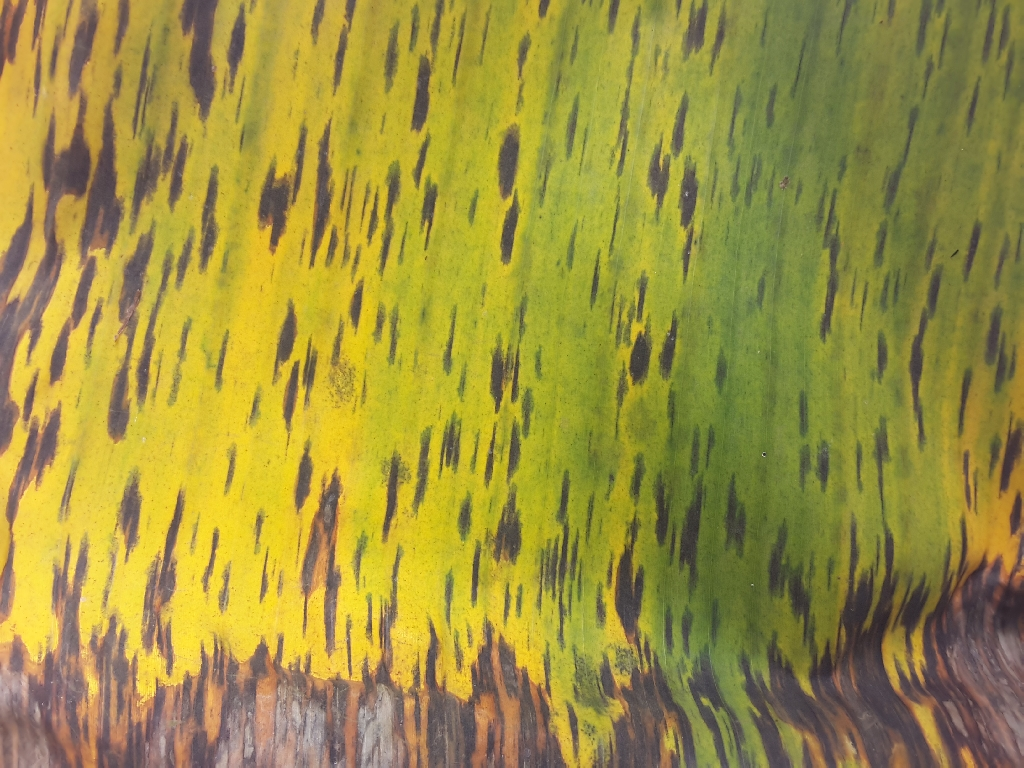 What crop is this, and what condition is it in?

banana, black sigatoka
